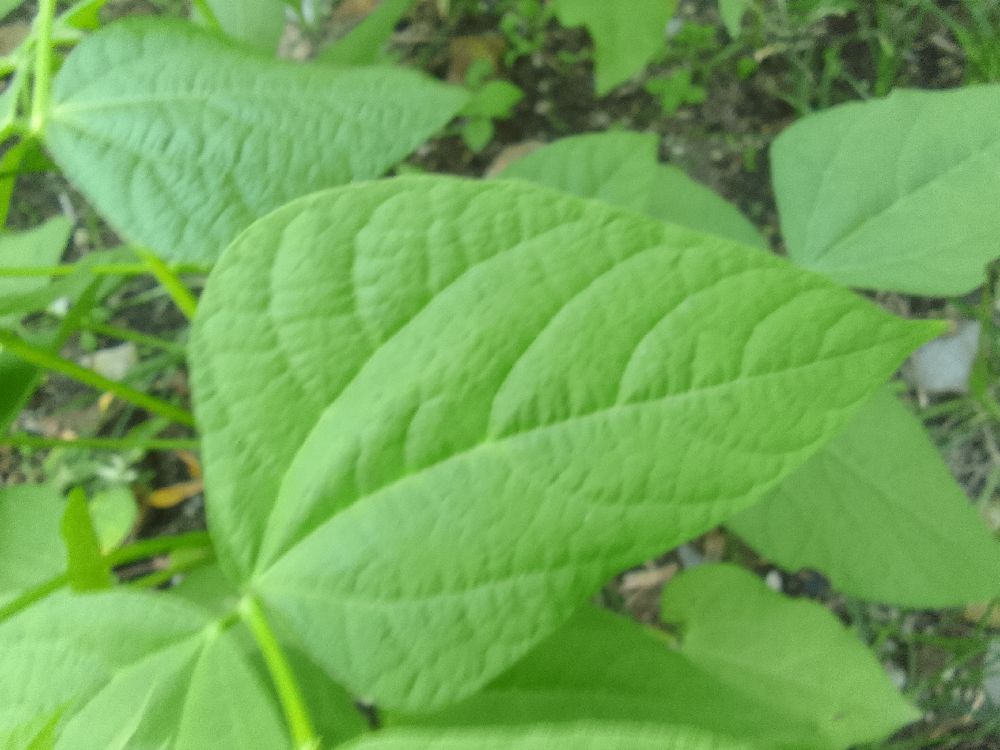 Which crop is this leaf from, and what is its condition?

common bean, healthy
